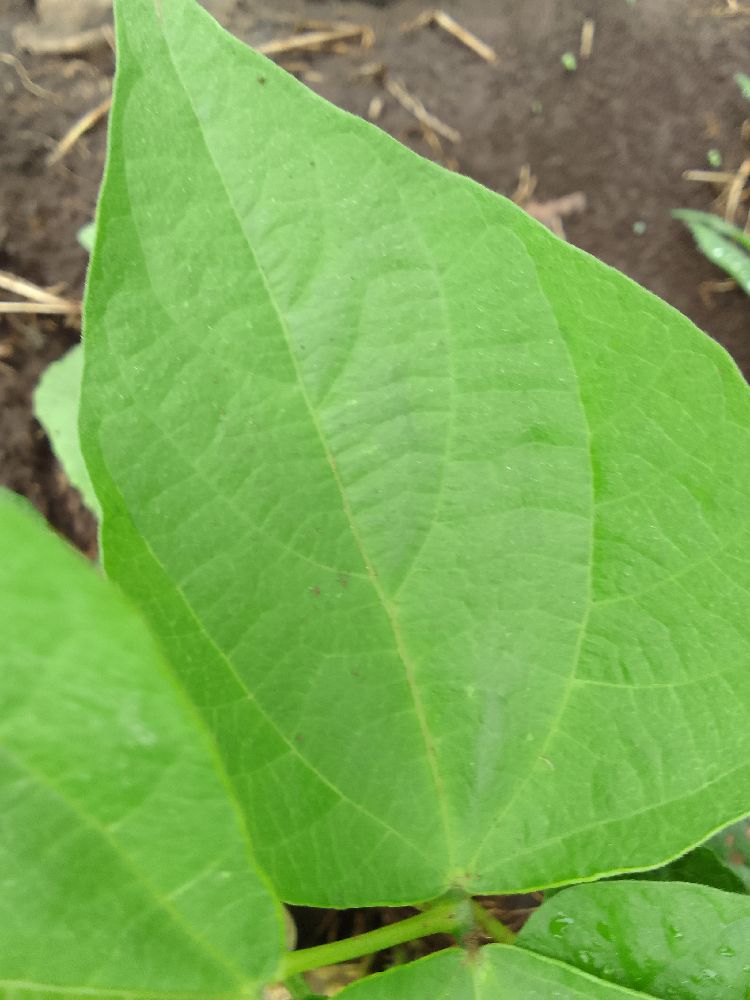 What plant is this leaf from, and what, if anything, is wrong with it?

common bean, healthy
